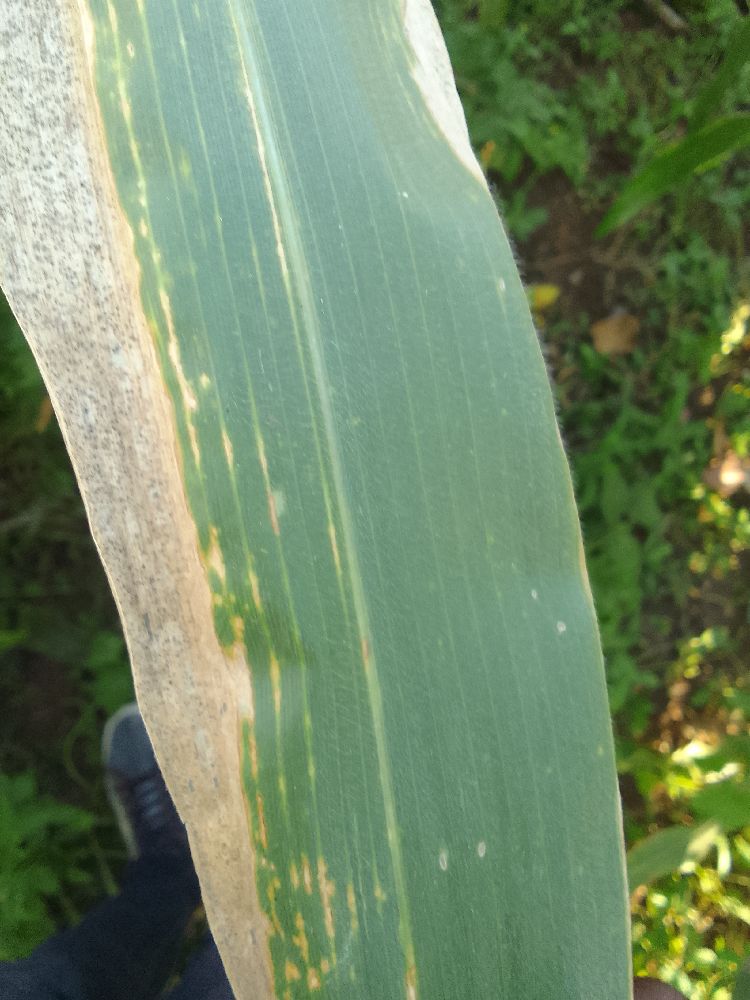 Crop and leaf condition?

maize, maize lethal necrosis
